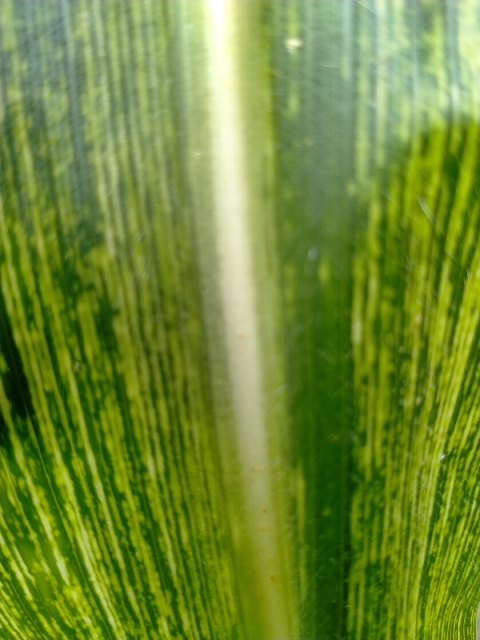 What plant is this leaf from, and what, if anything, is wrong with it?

maize, maize streak virus
